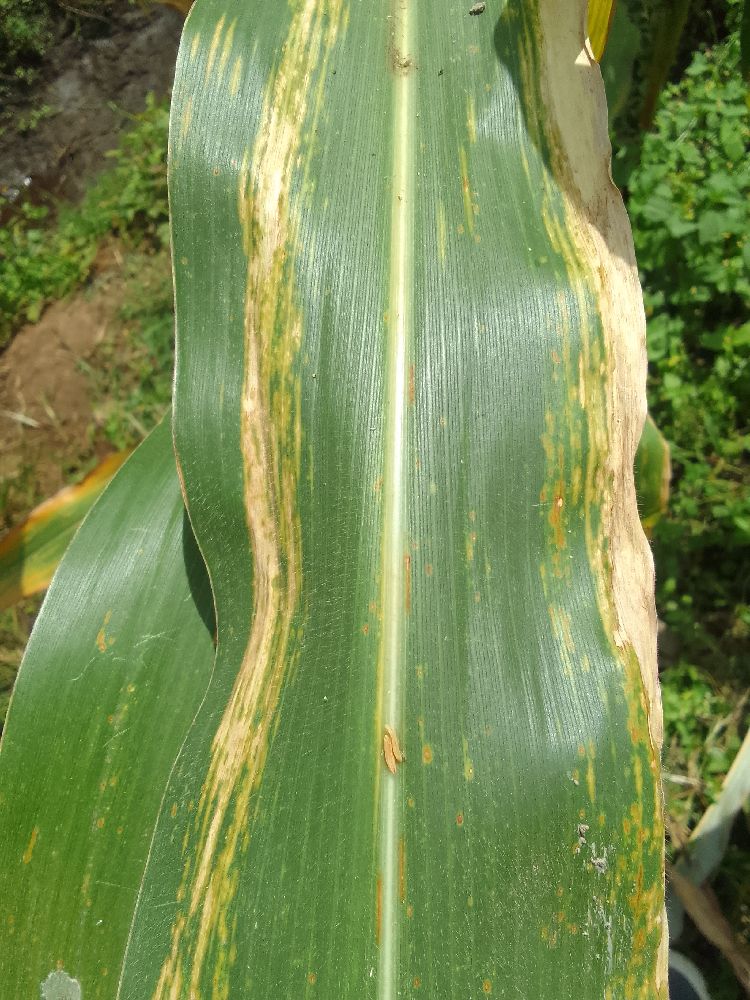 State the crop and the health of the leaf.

maize, maize lethal necrosis
